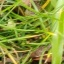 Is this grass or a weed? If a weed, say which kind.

grass
